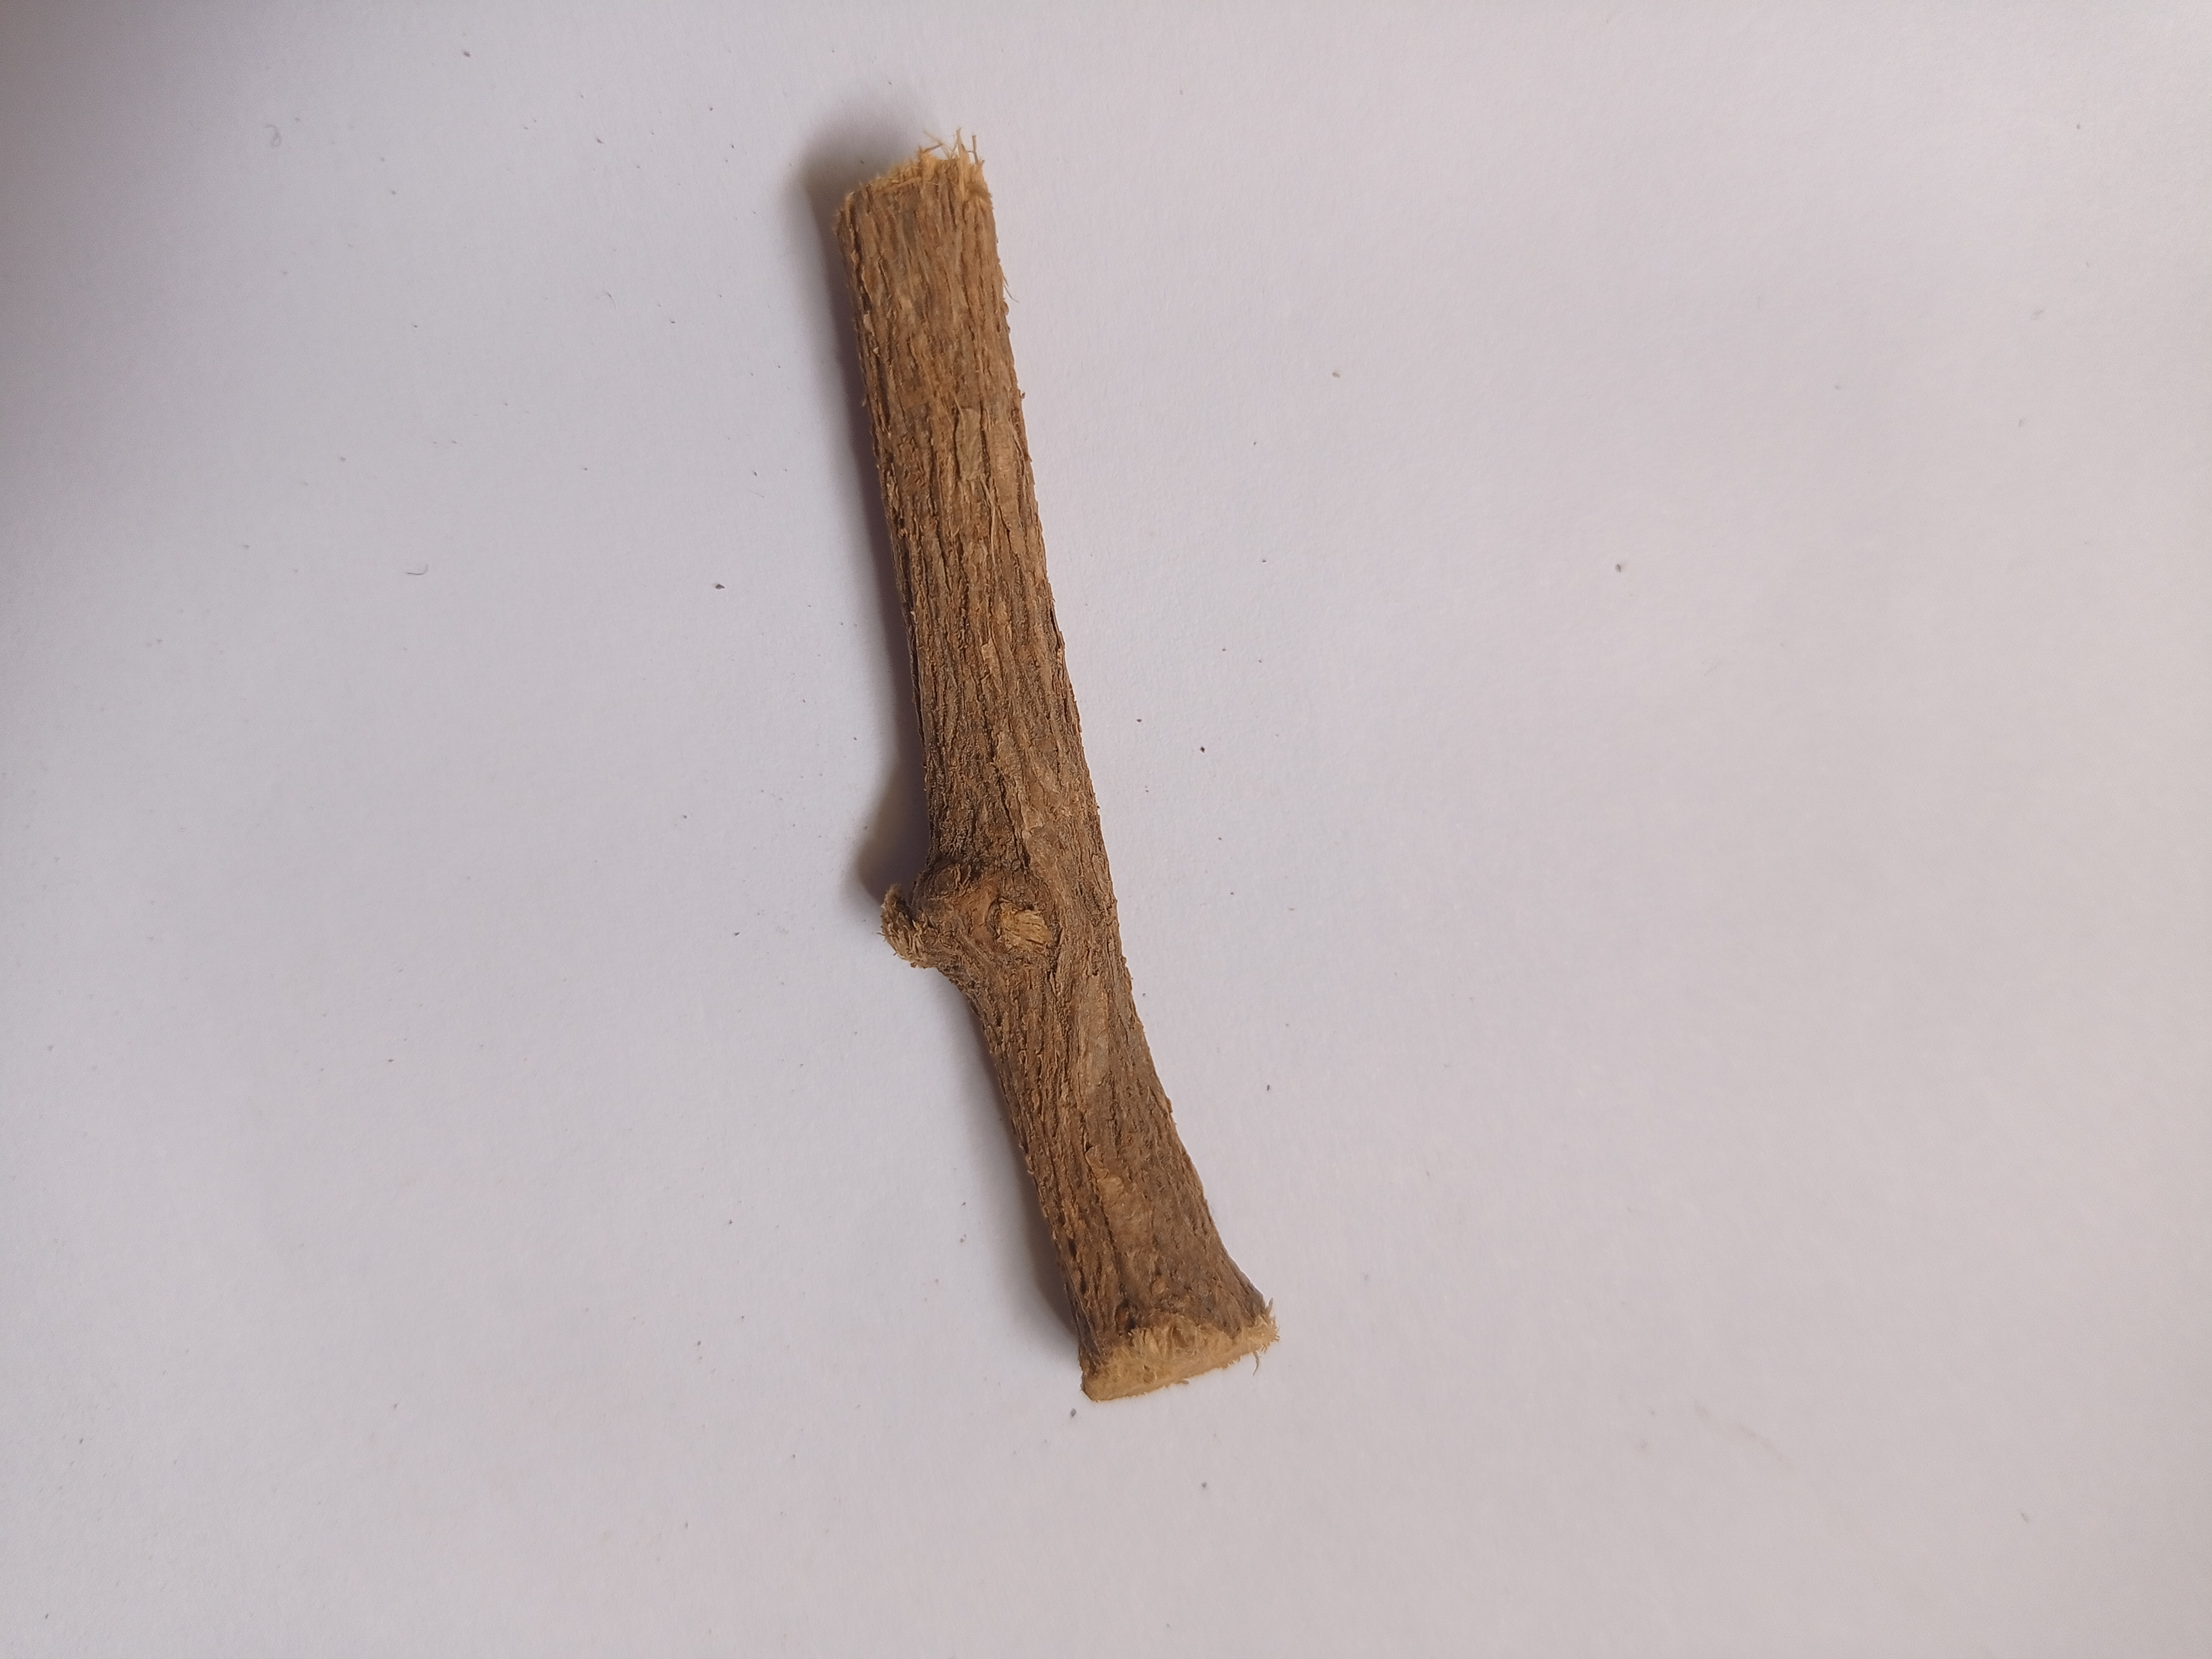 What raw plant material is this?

jesthamadh
